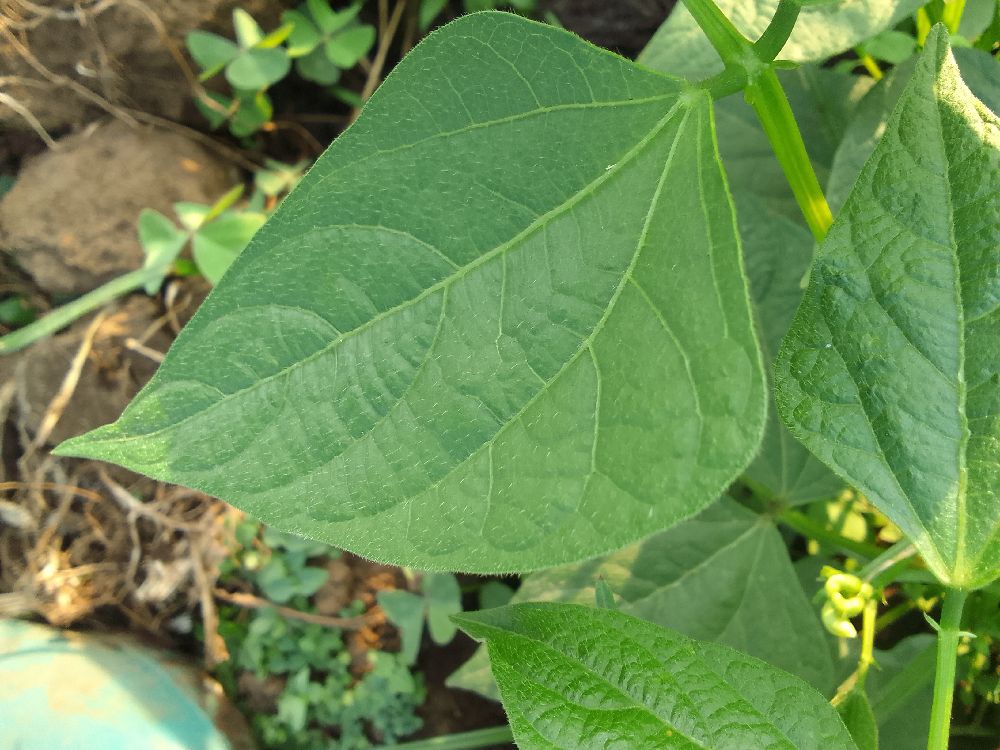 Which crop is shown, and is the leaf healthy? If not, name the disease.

common bean, healthy
